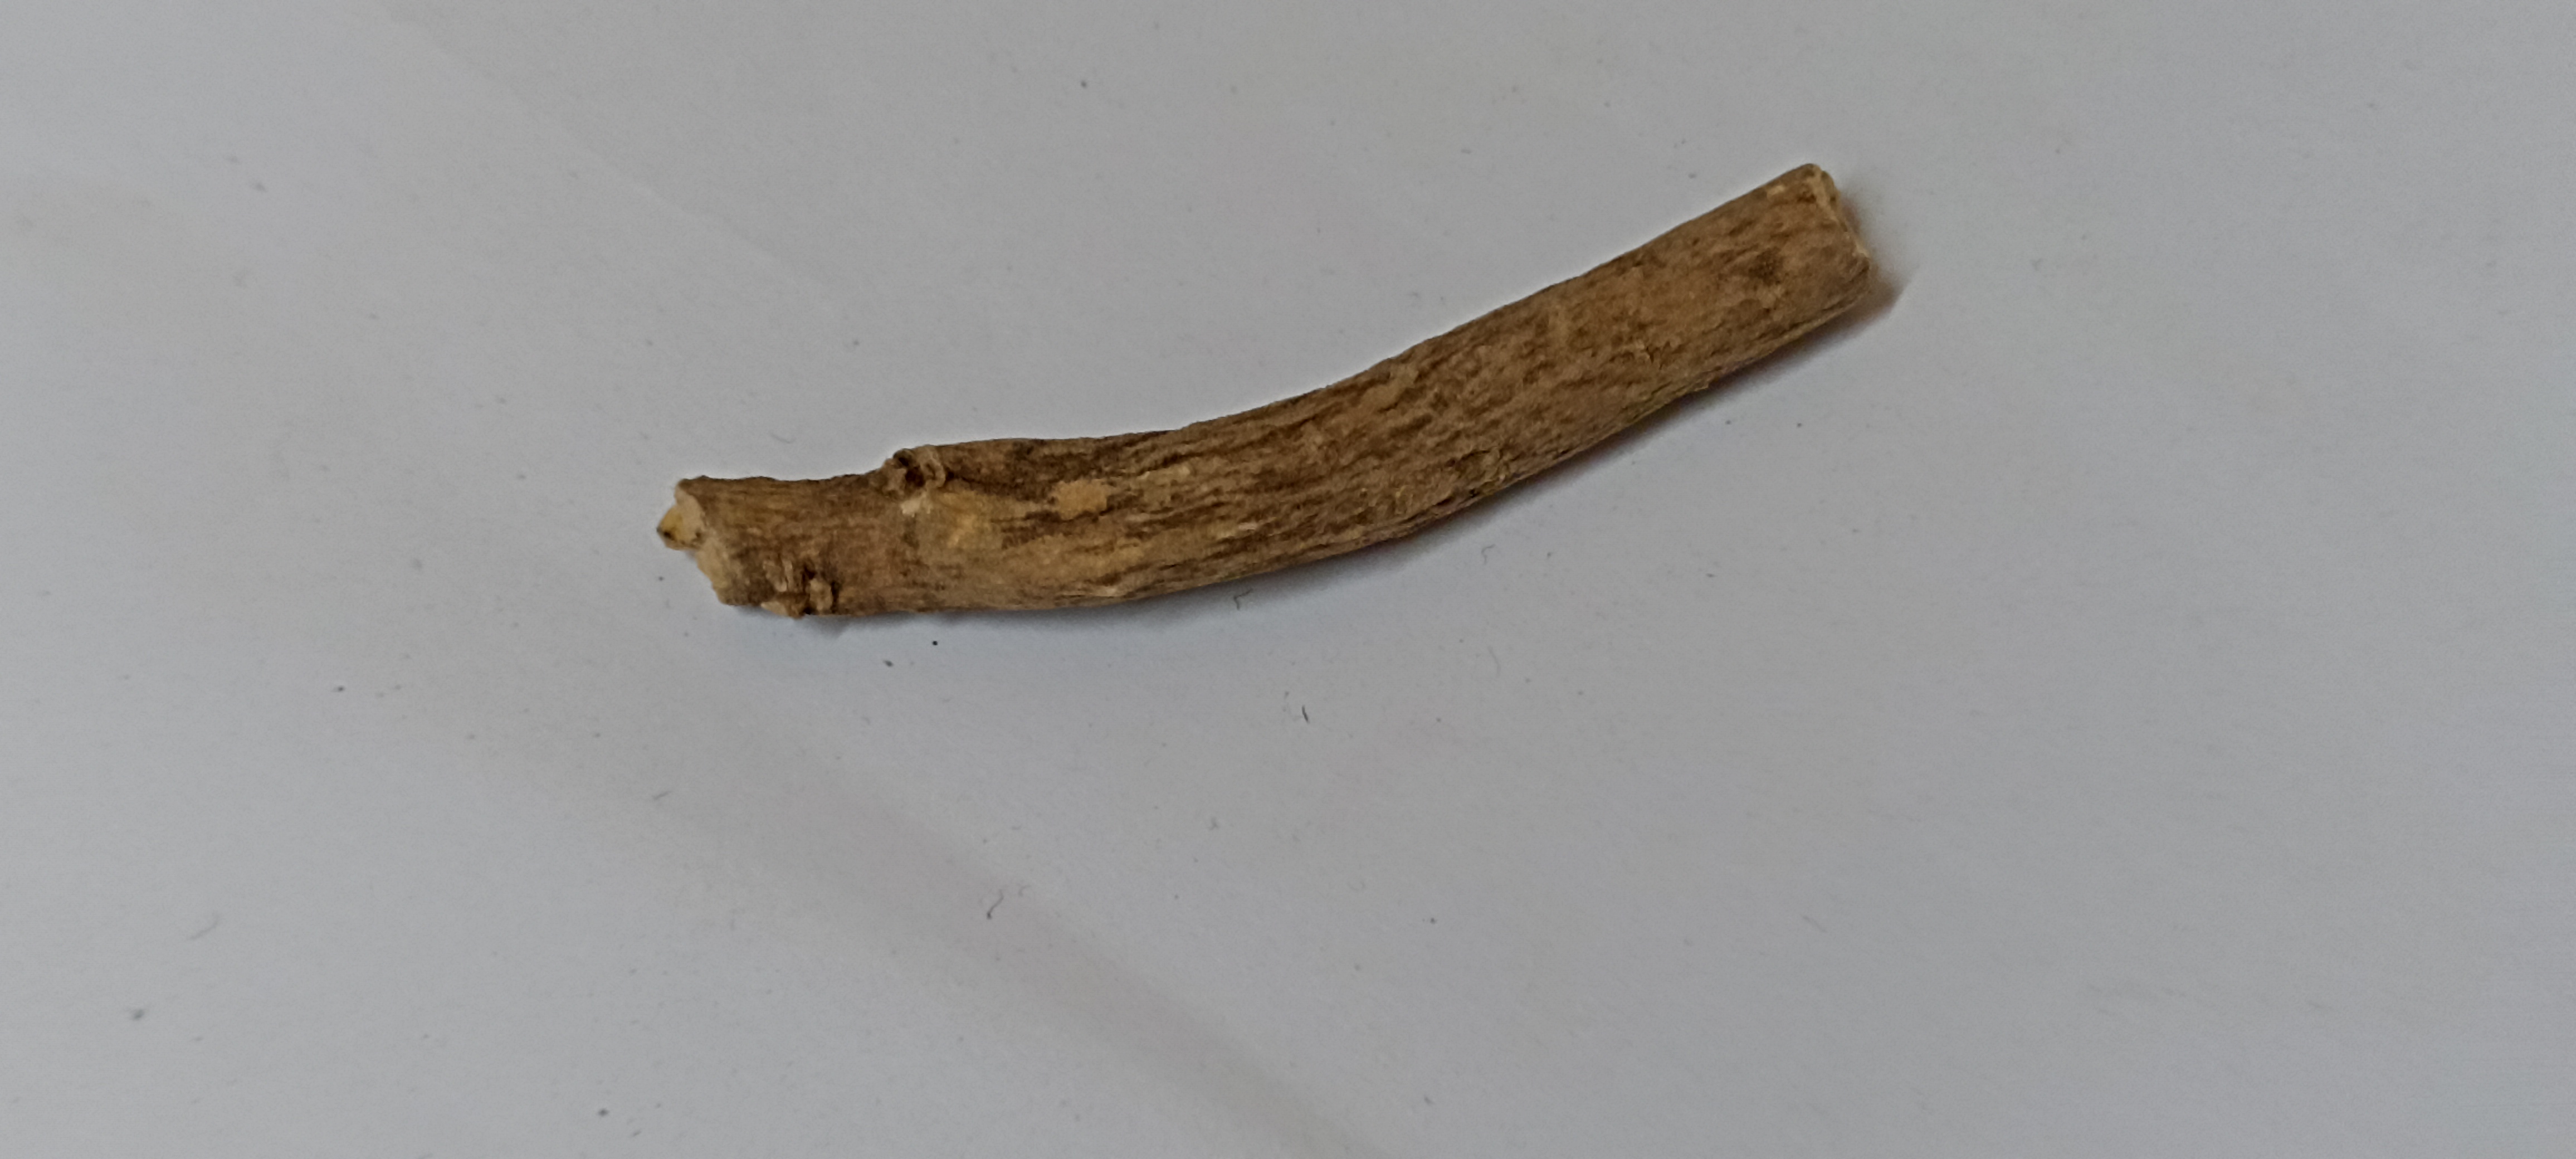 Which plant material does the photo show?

ashwagandha
